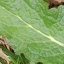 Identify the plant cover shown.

structured weed
